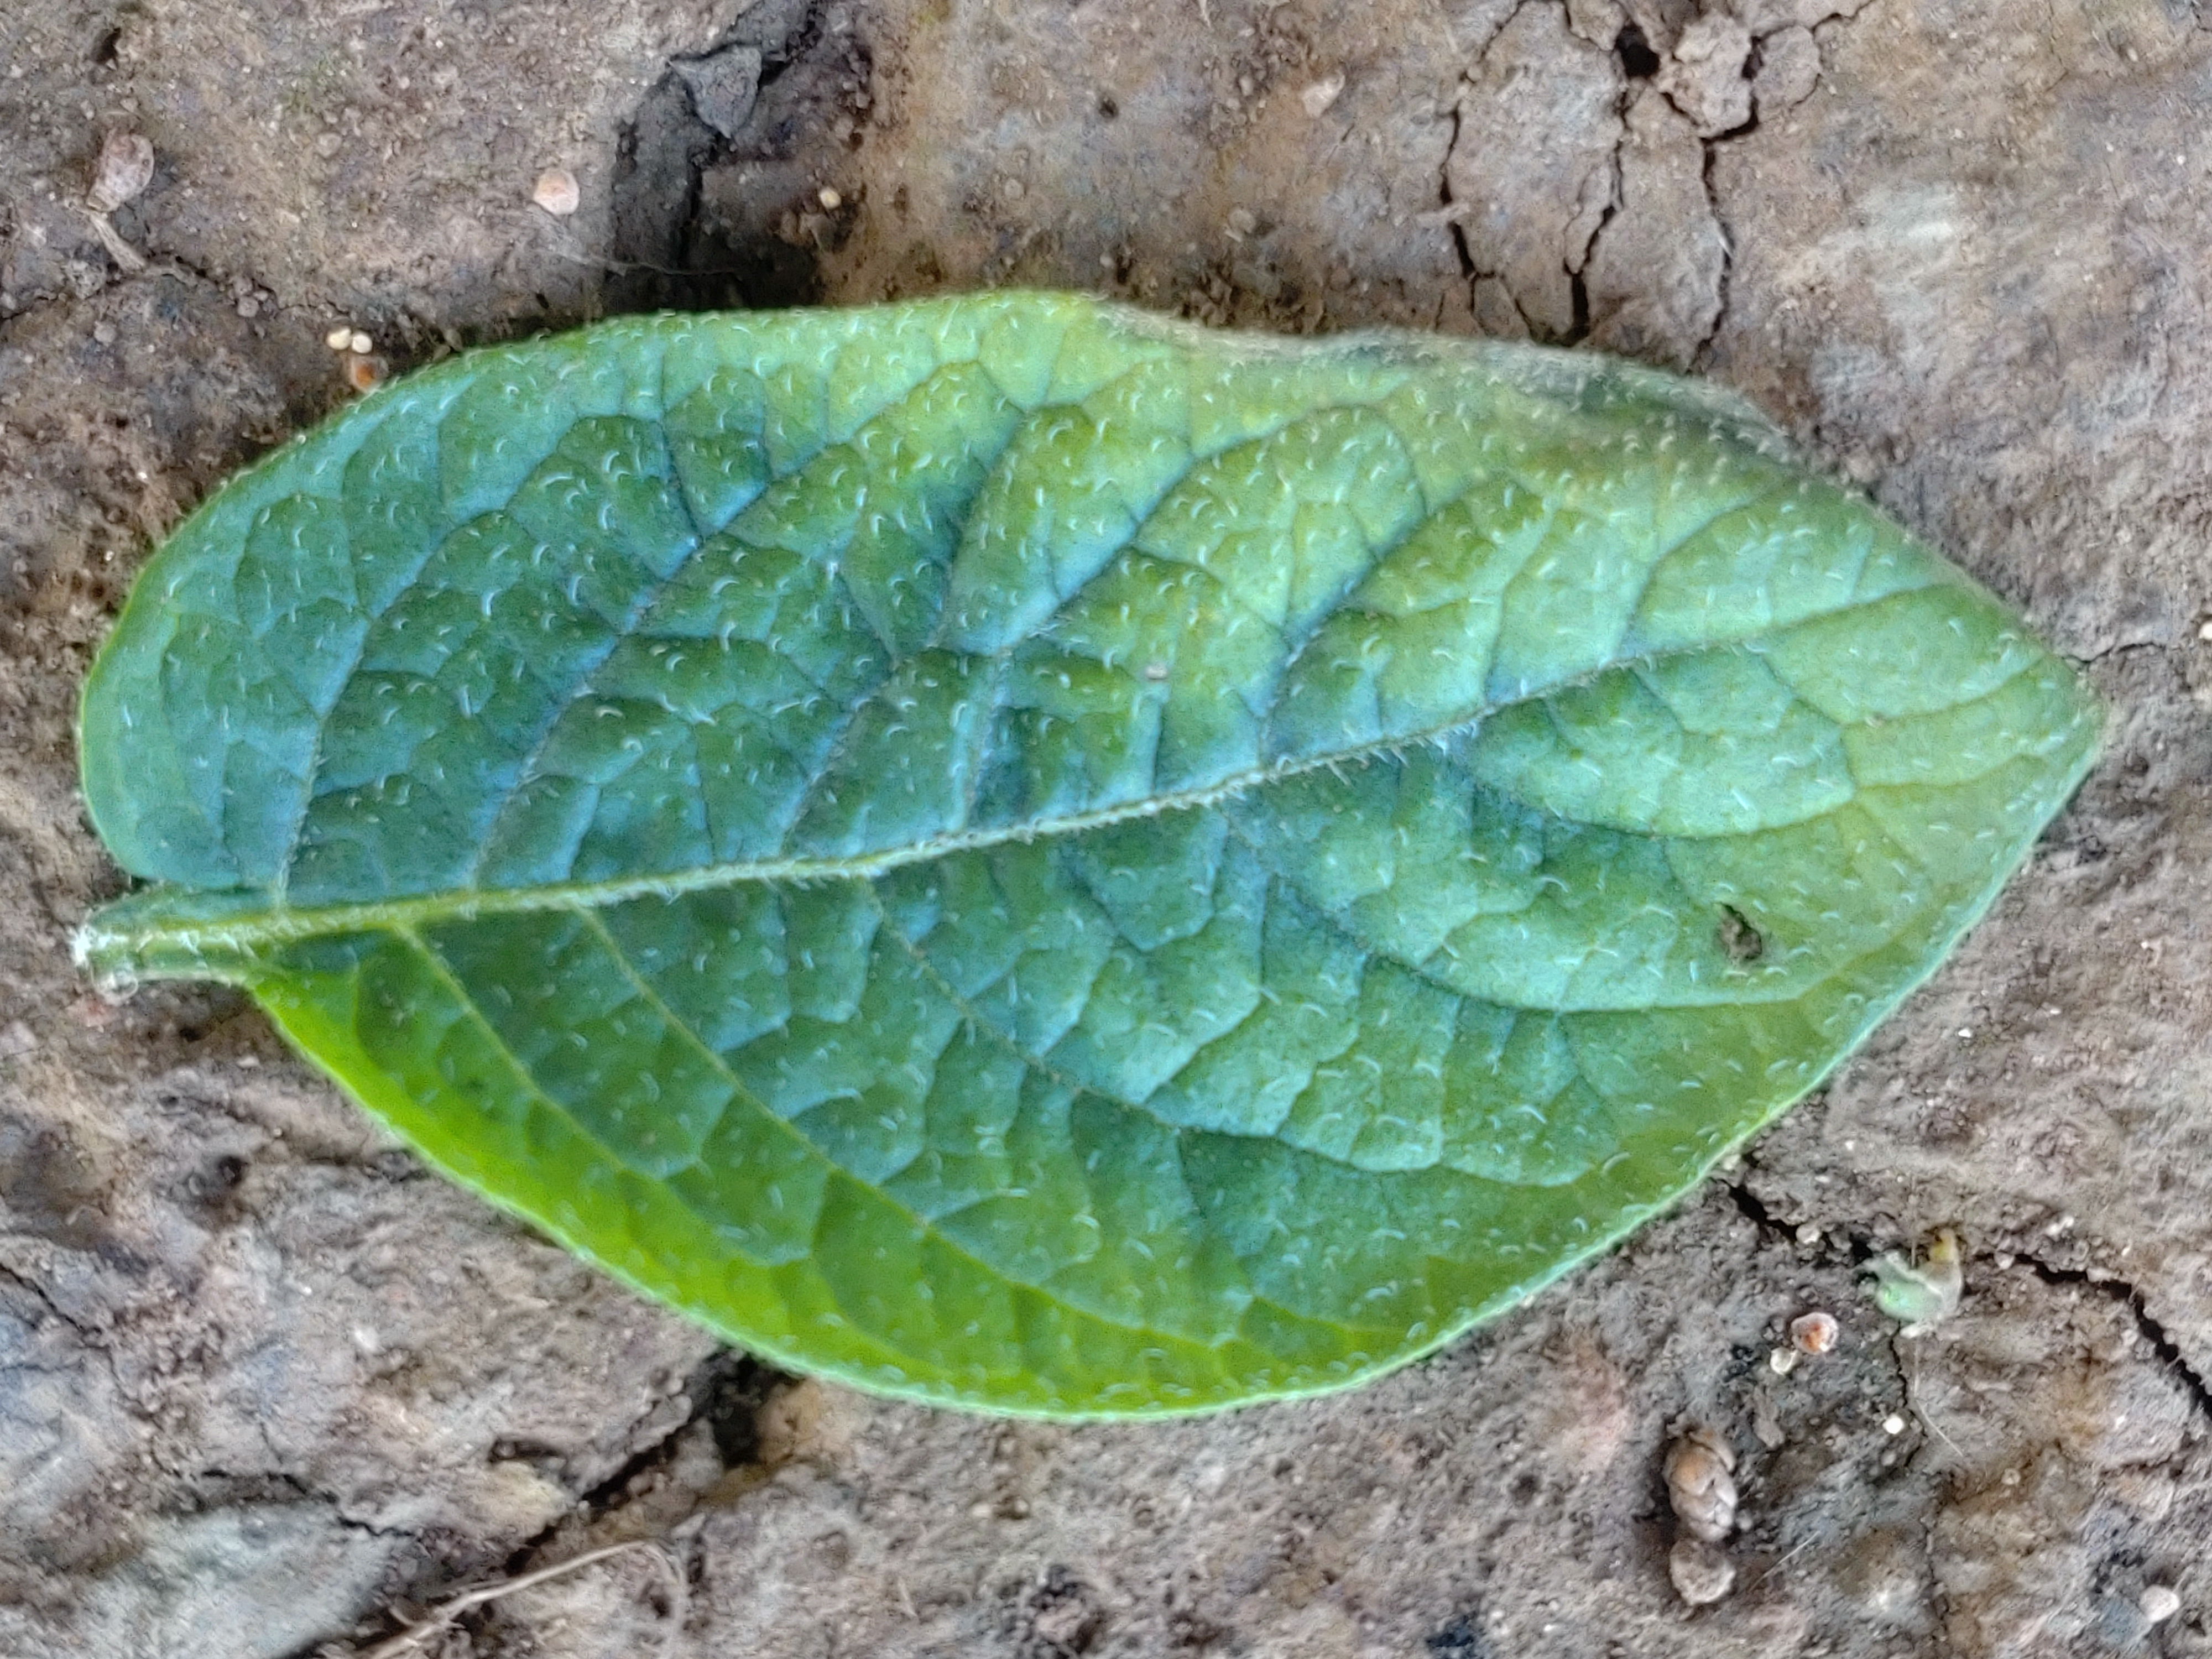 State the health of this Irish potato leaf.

early blight
